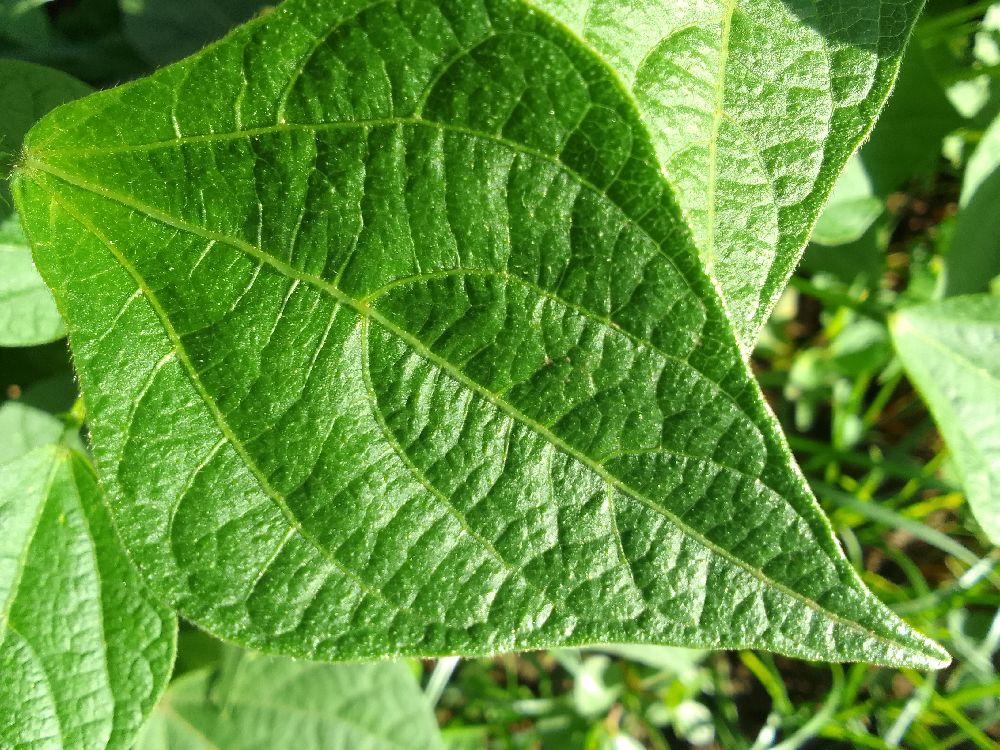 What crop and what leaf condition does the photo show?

common bean, healthy
